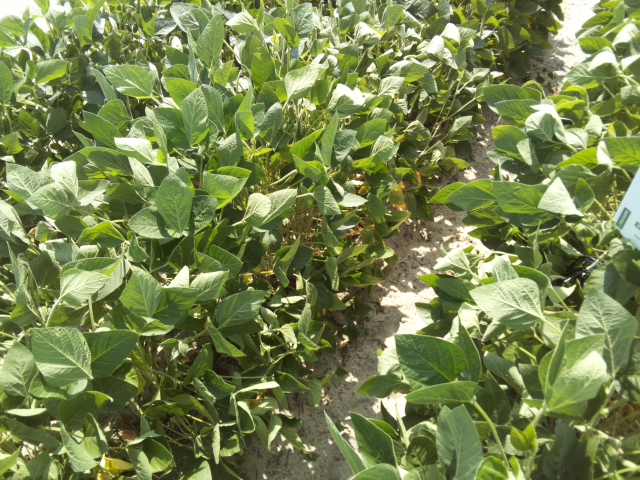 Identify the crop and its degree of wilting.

soybean, moderate turgor loss in upper canopy
